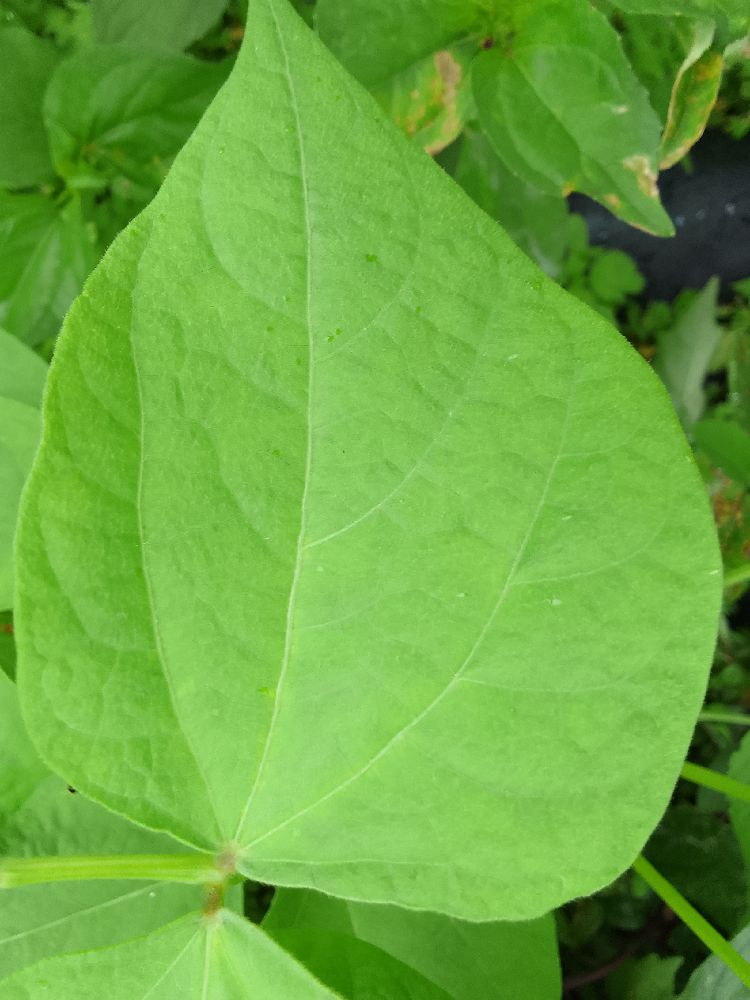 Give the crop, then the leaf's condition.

common bean, healthy
